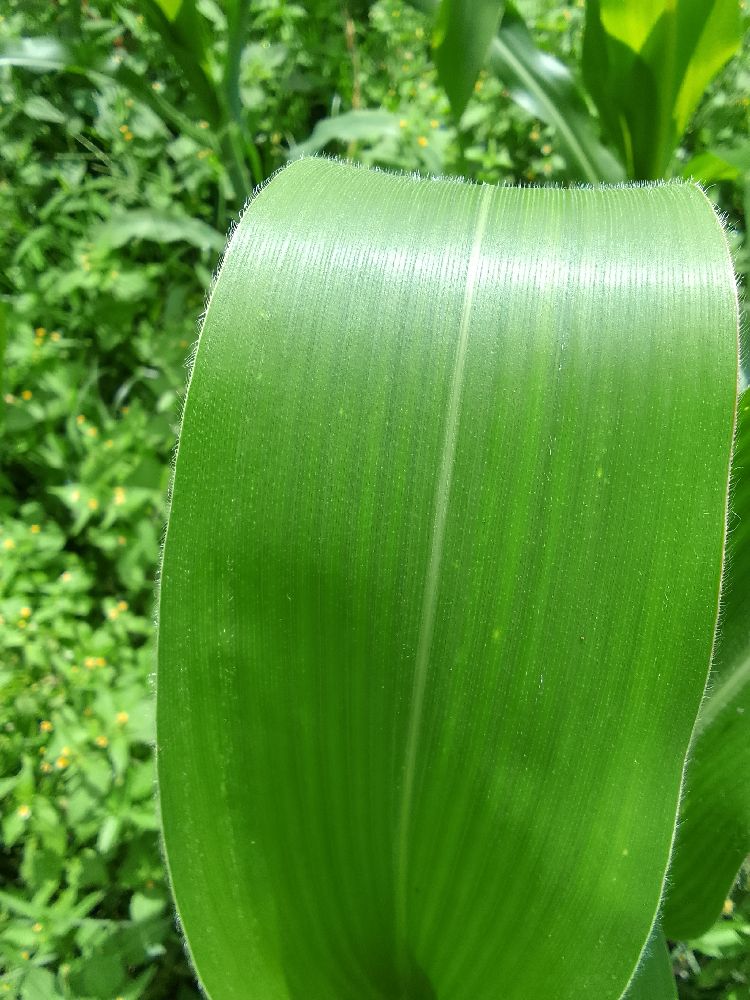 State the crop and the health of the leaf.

maize, healthy
